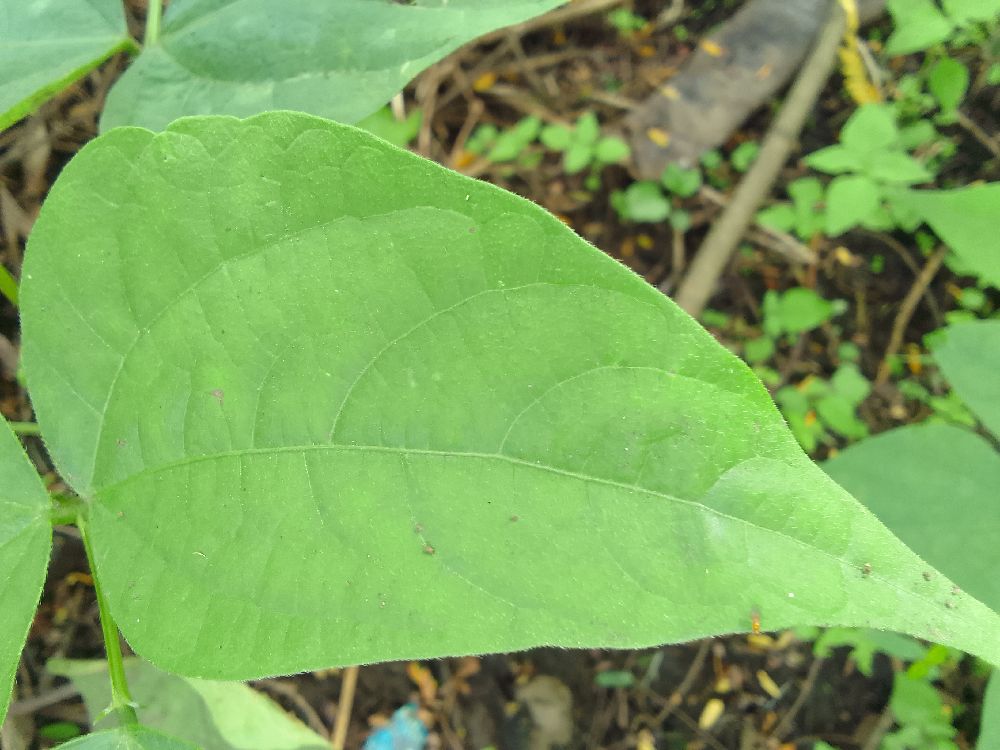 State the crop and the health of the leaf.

common bean, healthy
